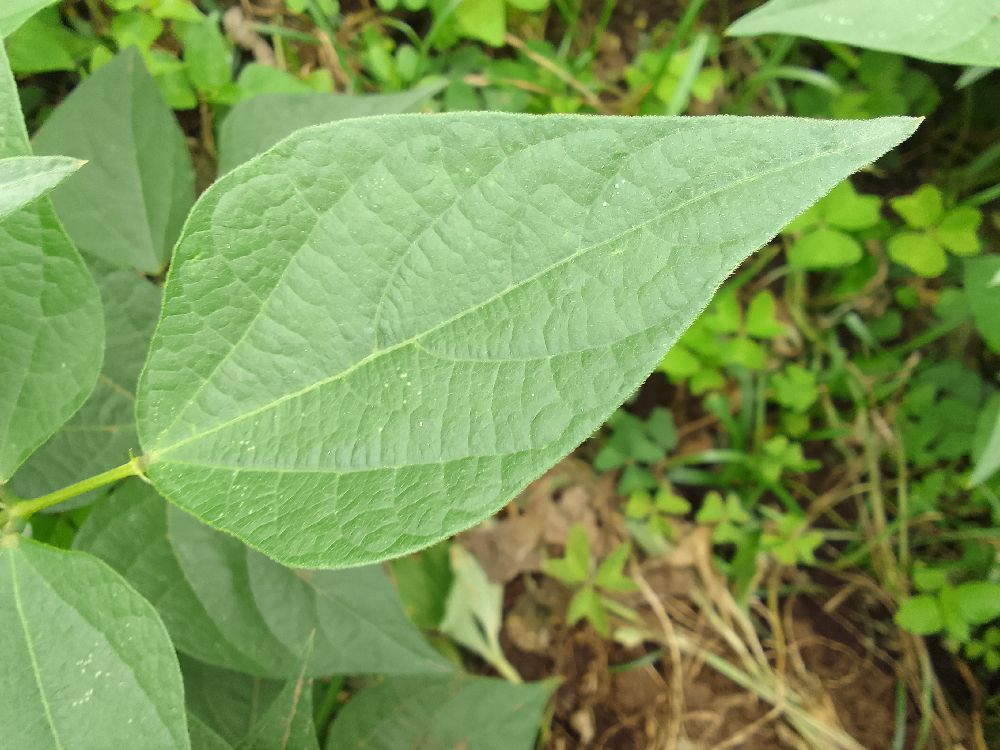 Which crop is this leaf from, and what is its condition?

common bean, healthy
